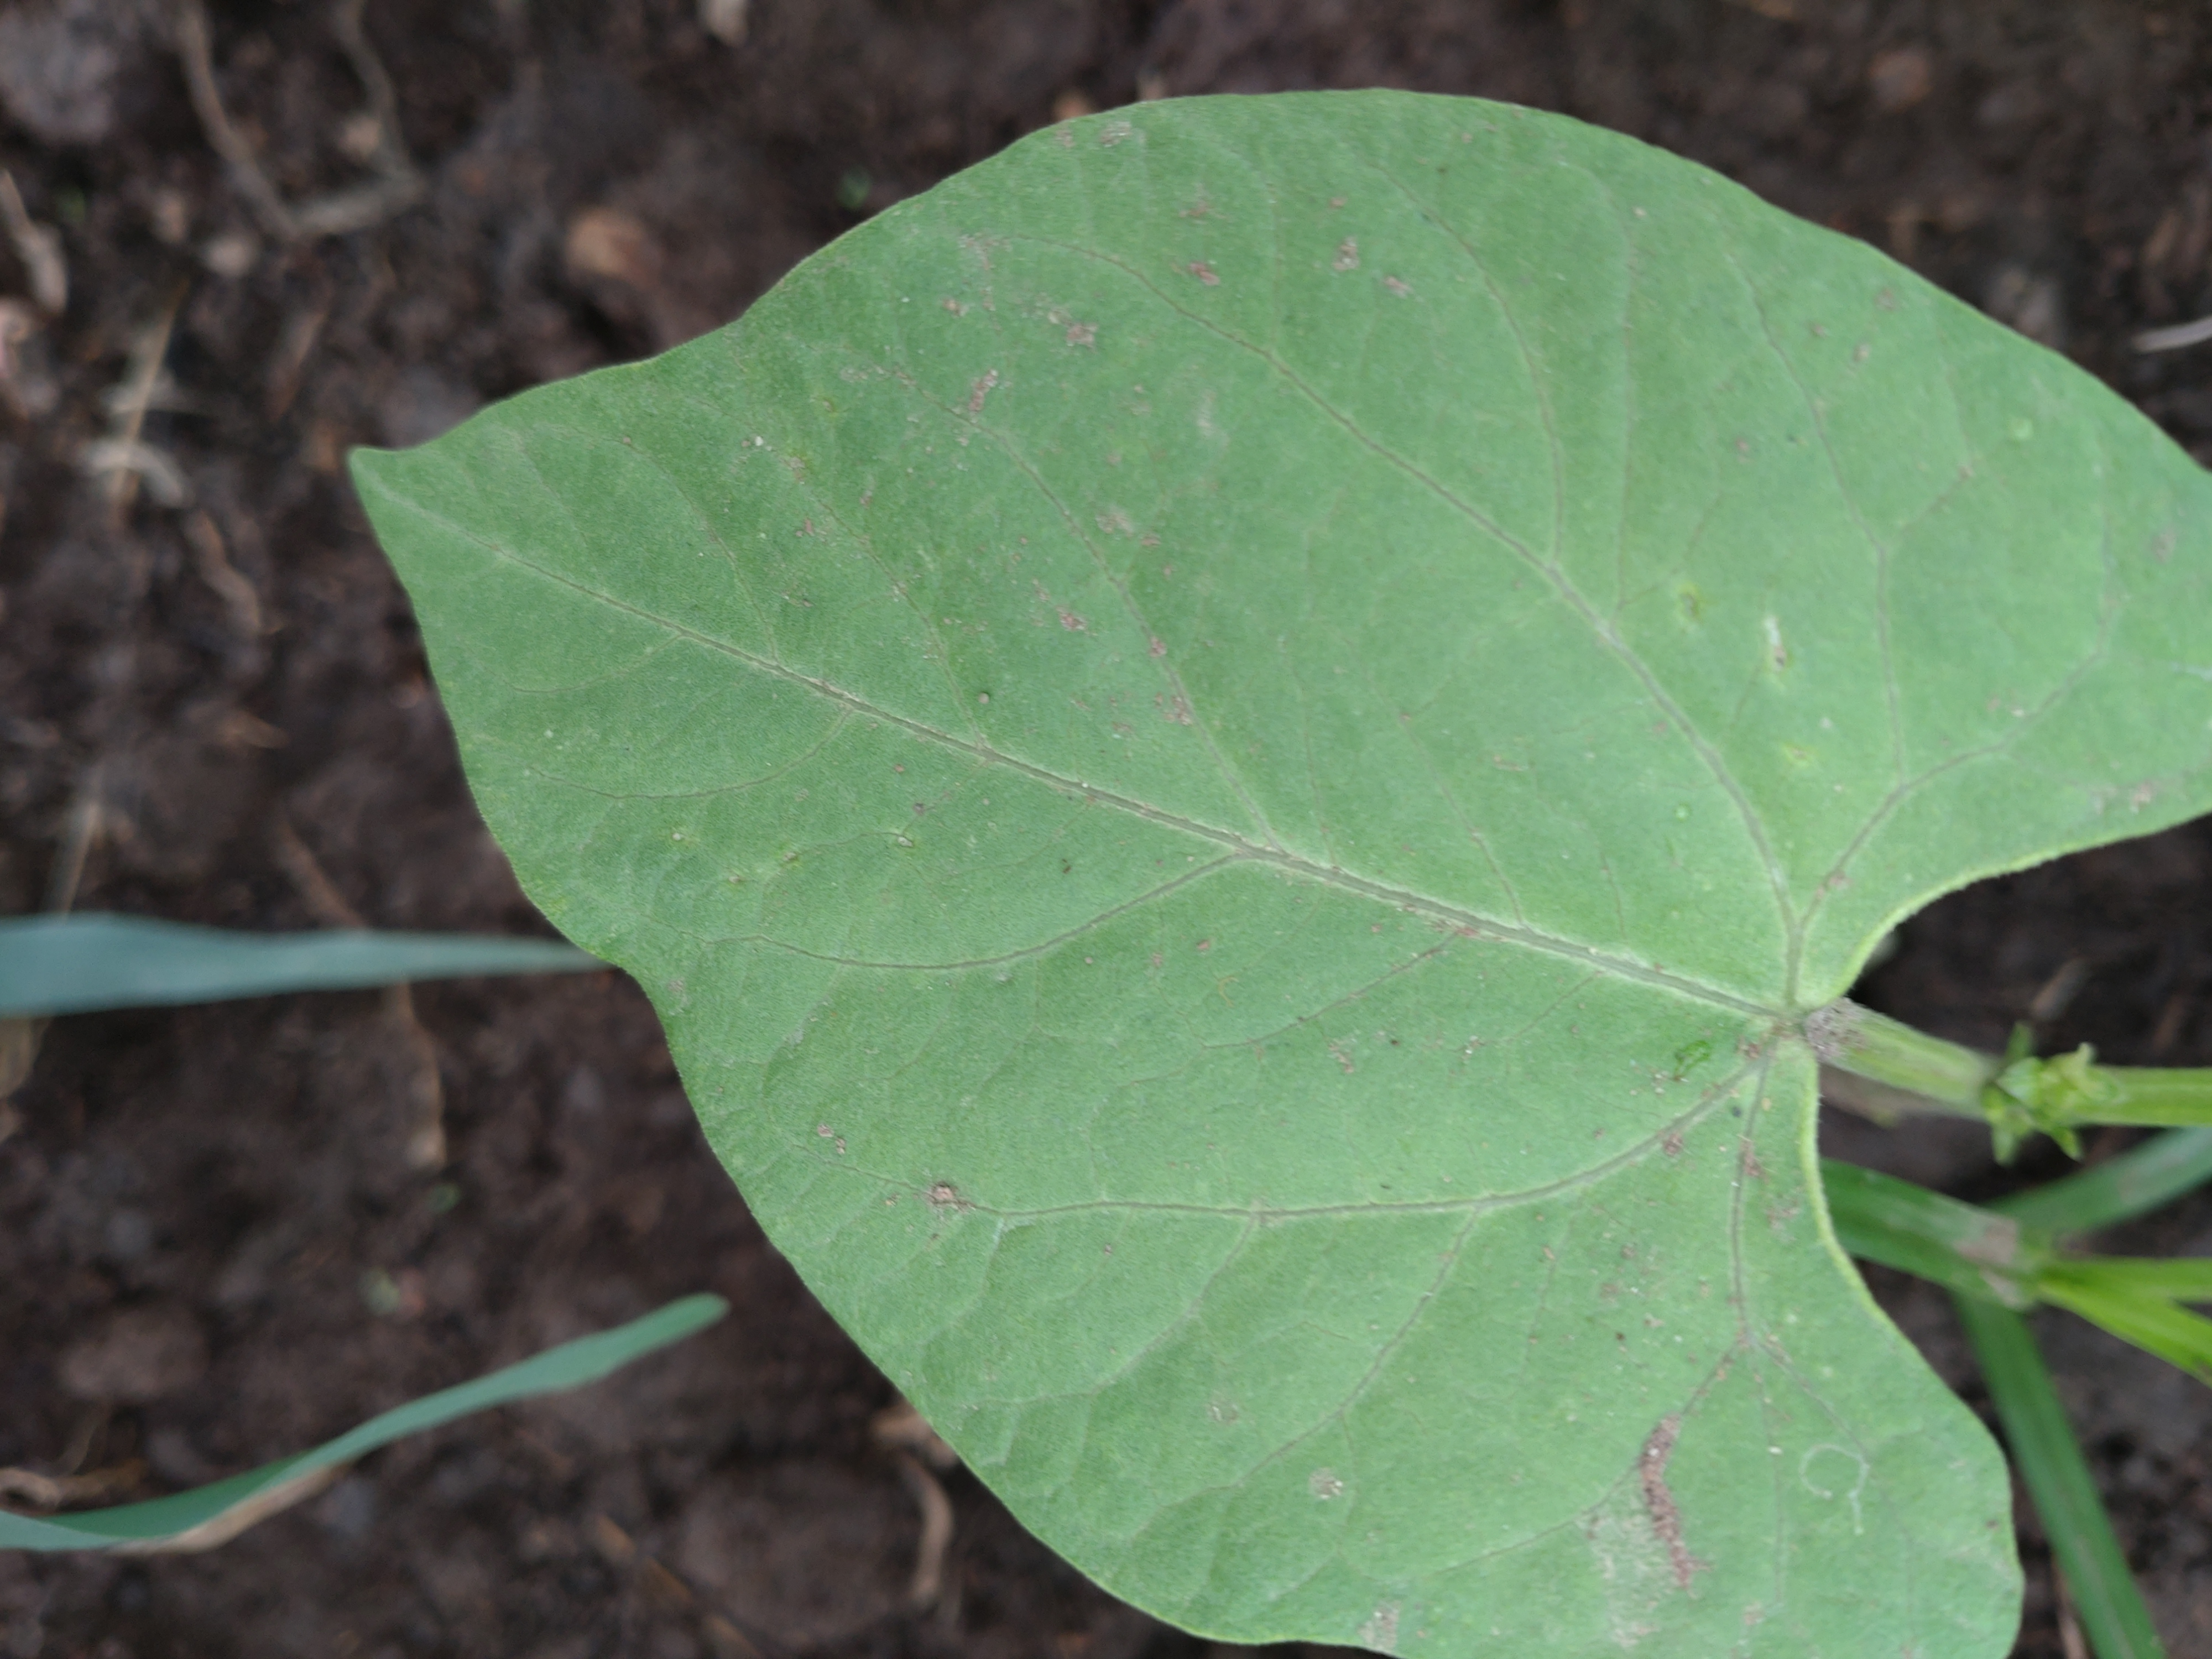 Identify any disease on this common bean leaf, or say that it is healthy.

healthy
